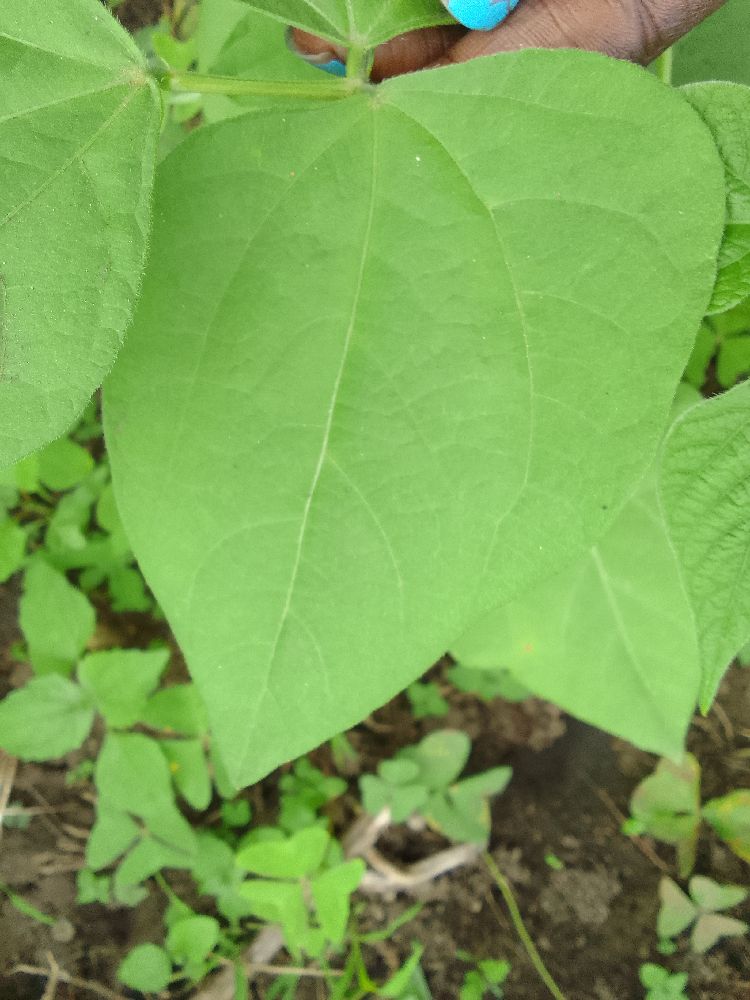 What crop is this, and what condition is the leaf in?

common bean, healthy
